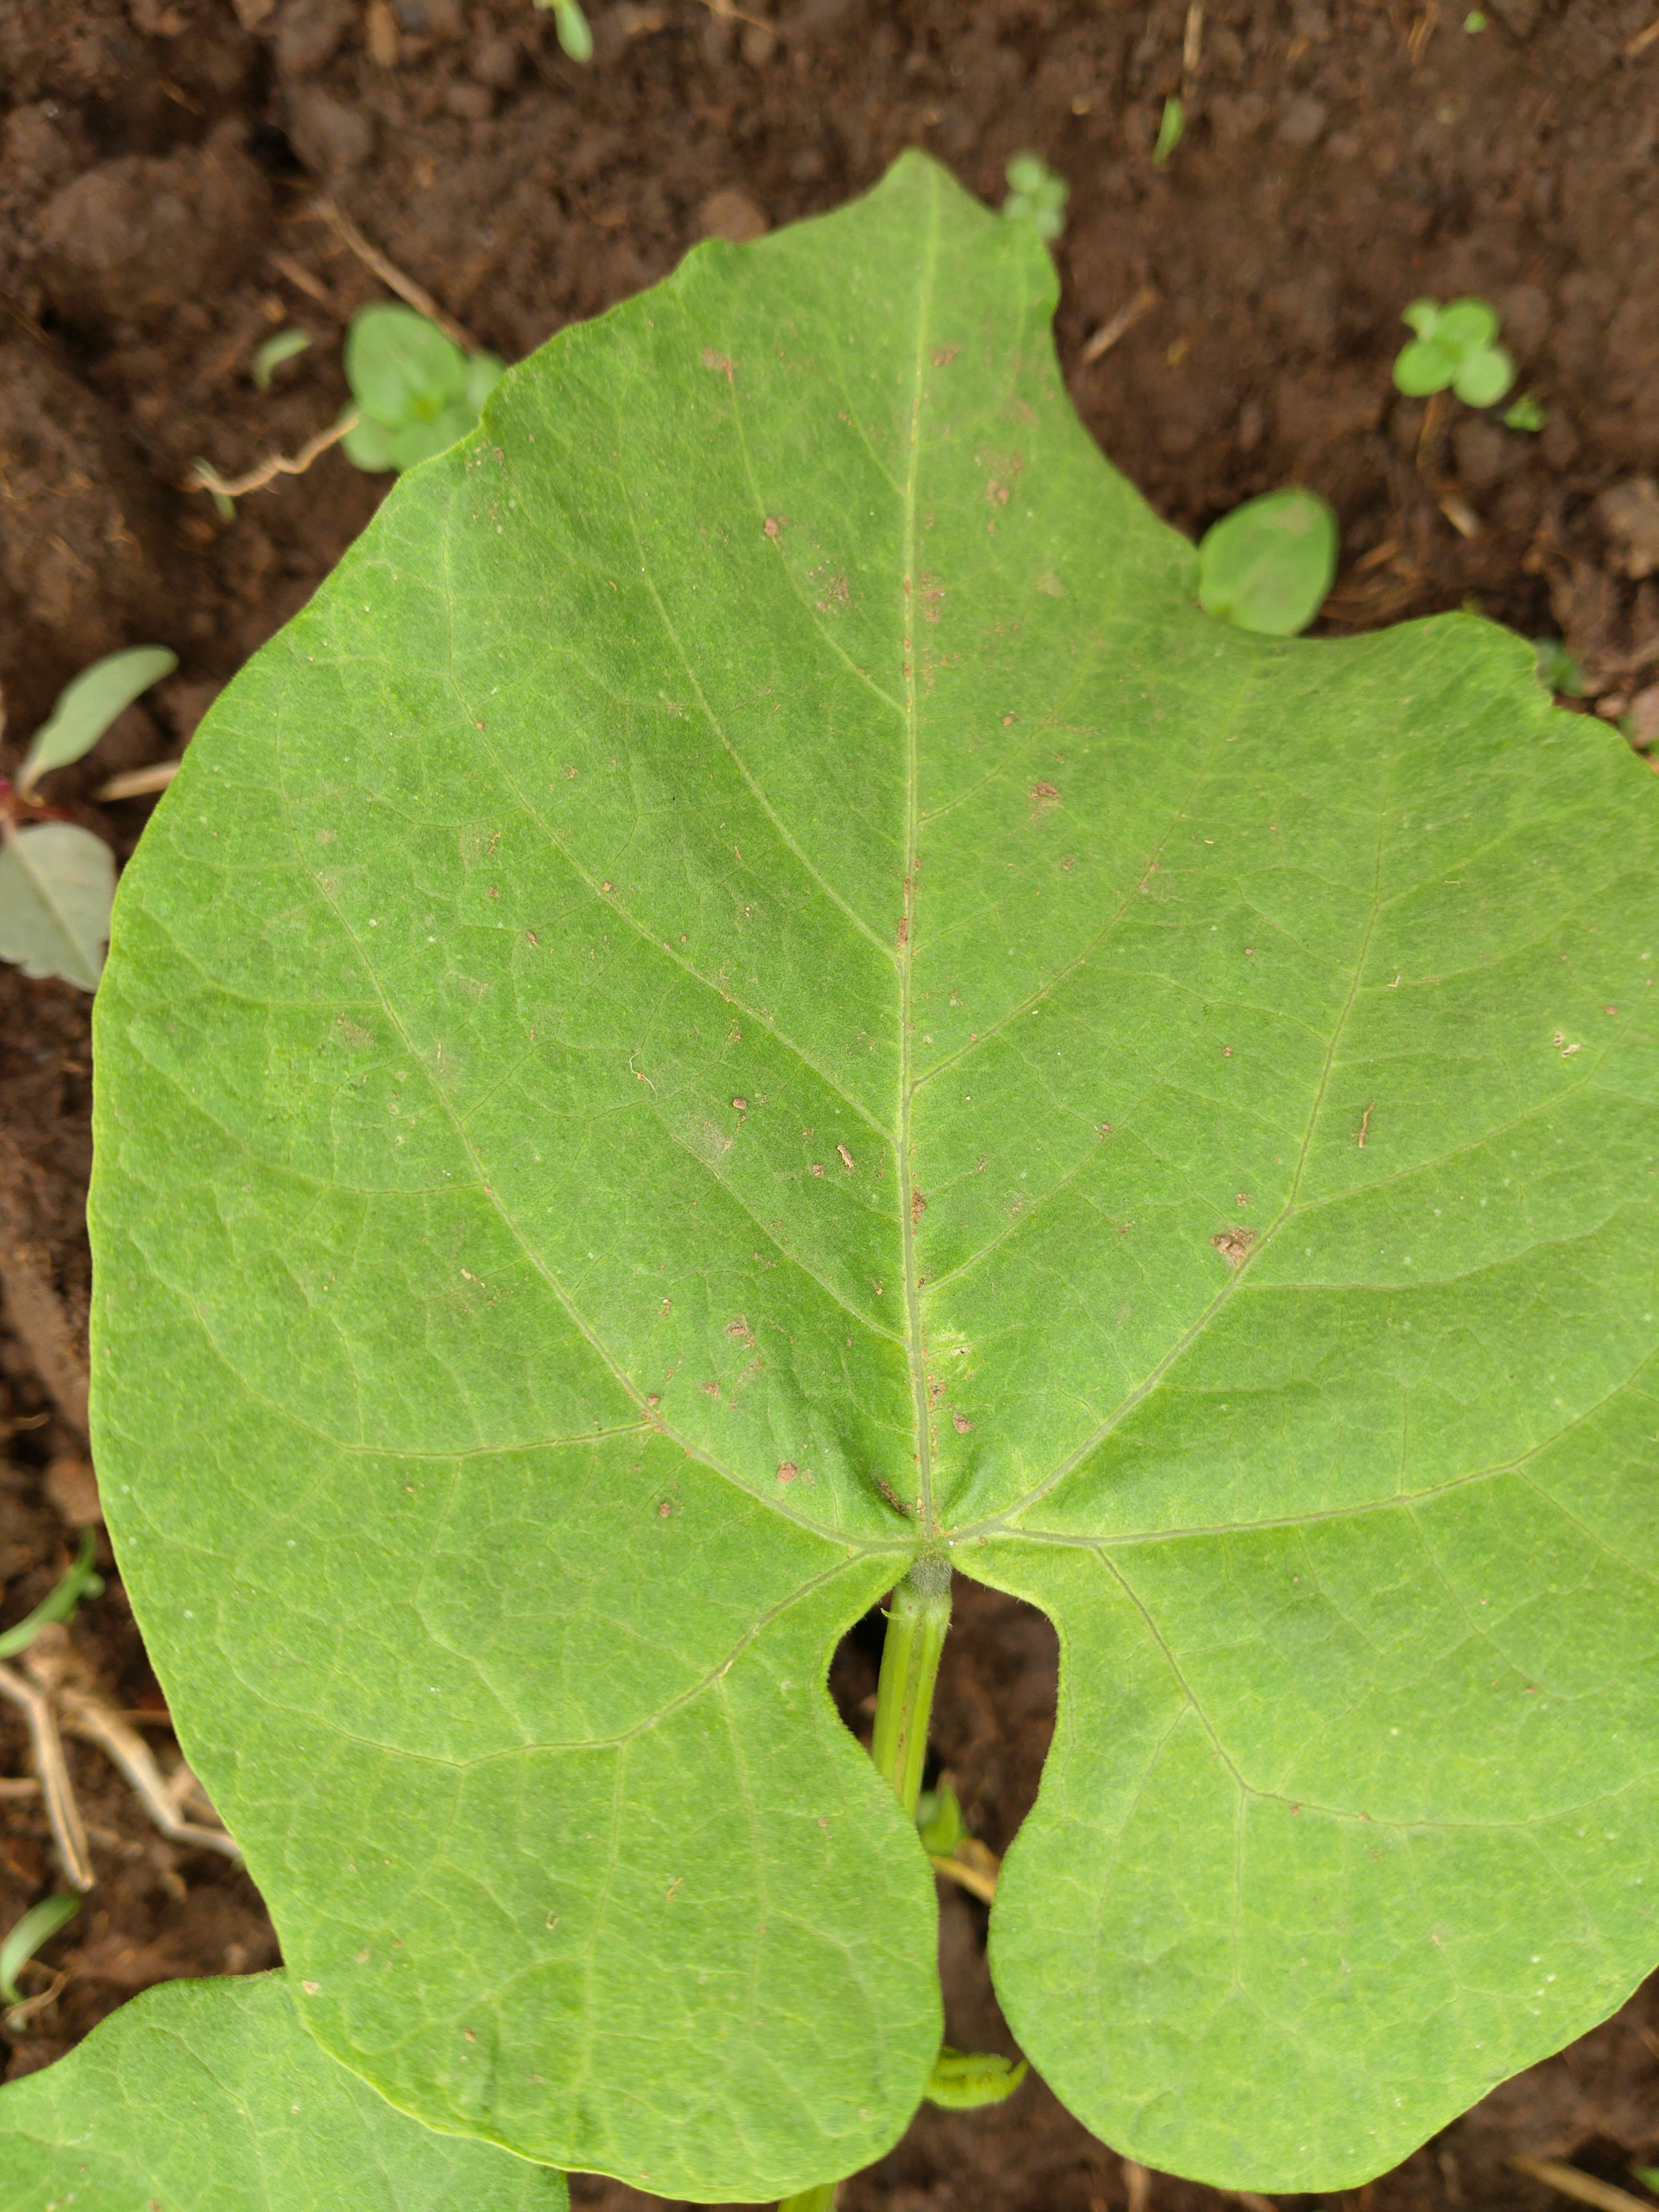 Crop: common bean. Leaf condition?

healthy
